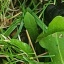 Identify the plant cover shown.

structured weed
